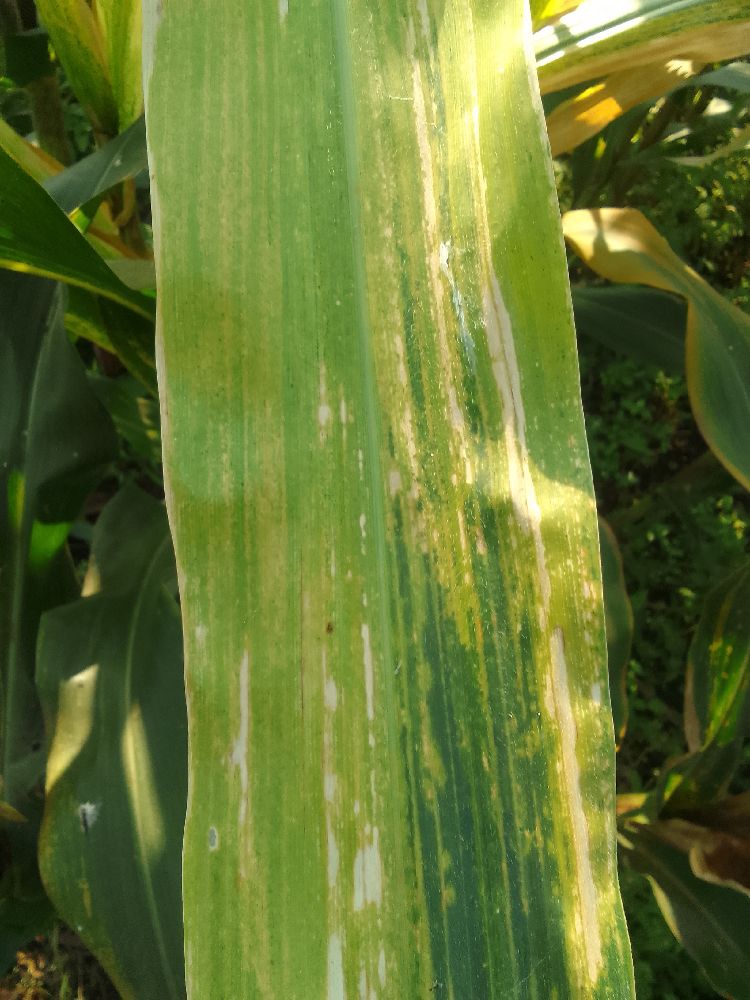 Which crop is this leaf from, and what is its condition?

maize, maize lethal necrosis
